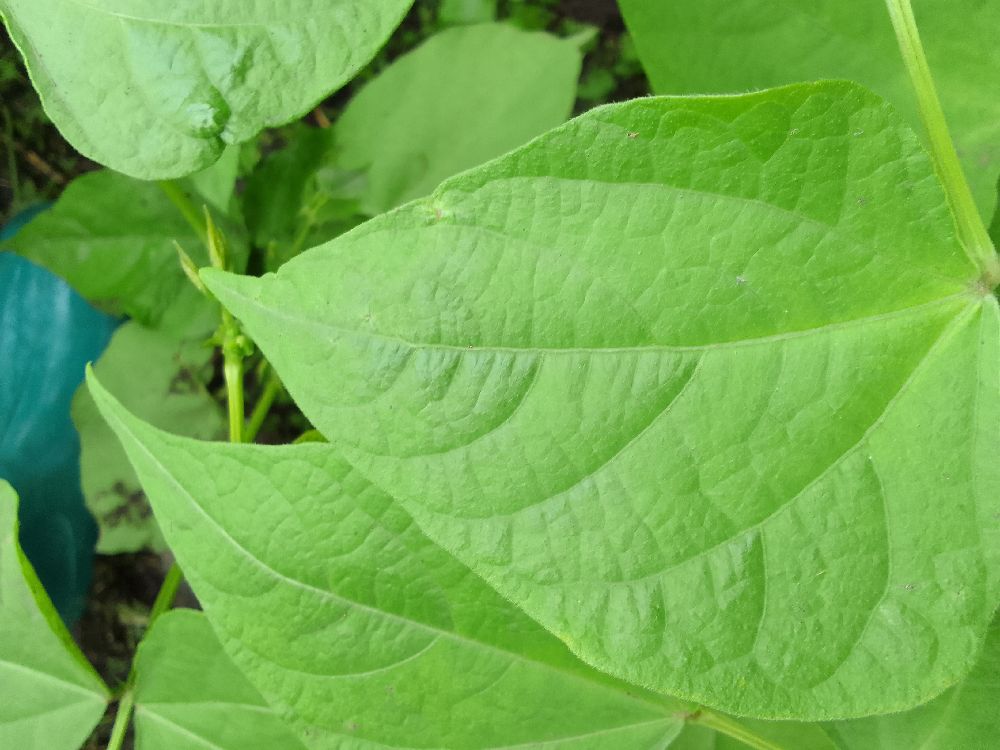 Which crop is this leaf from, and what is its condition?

common bean, healthy
